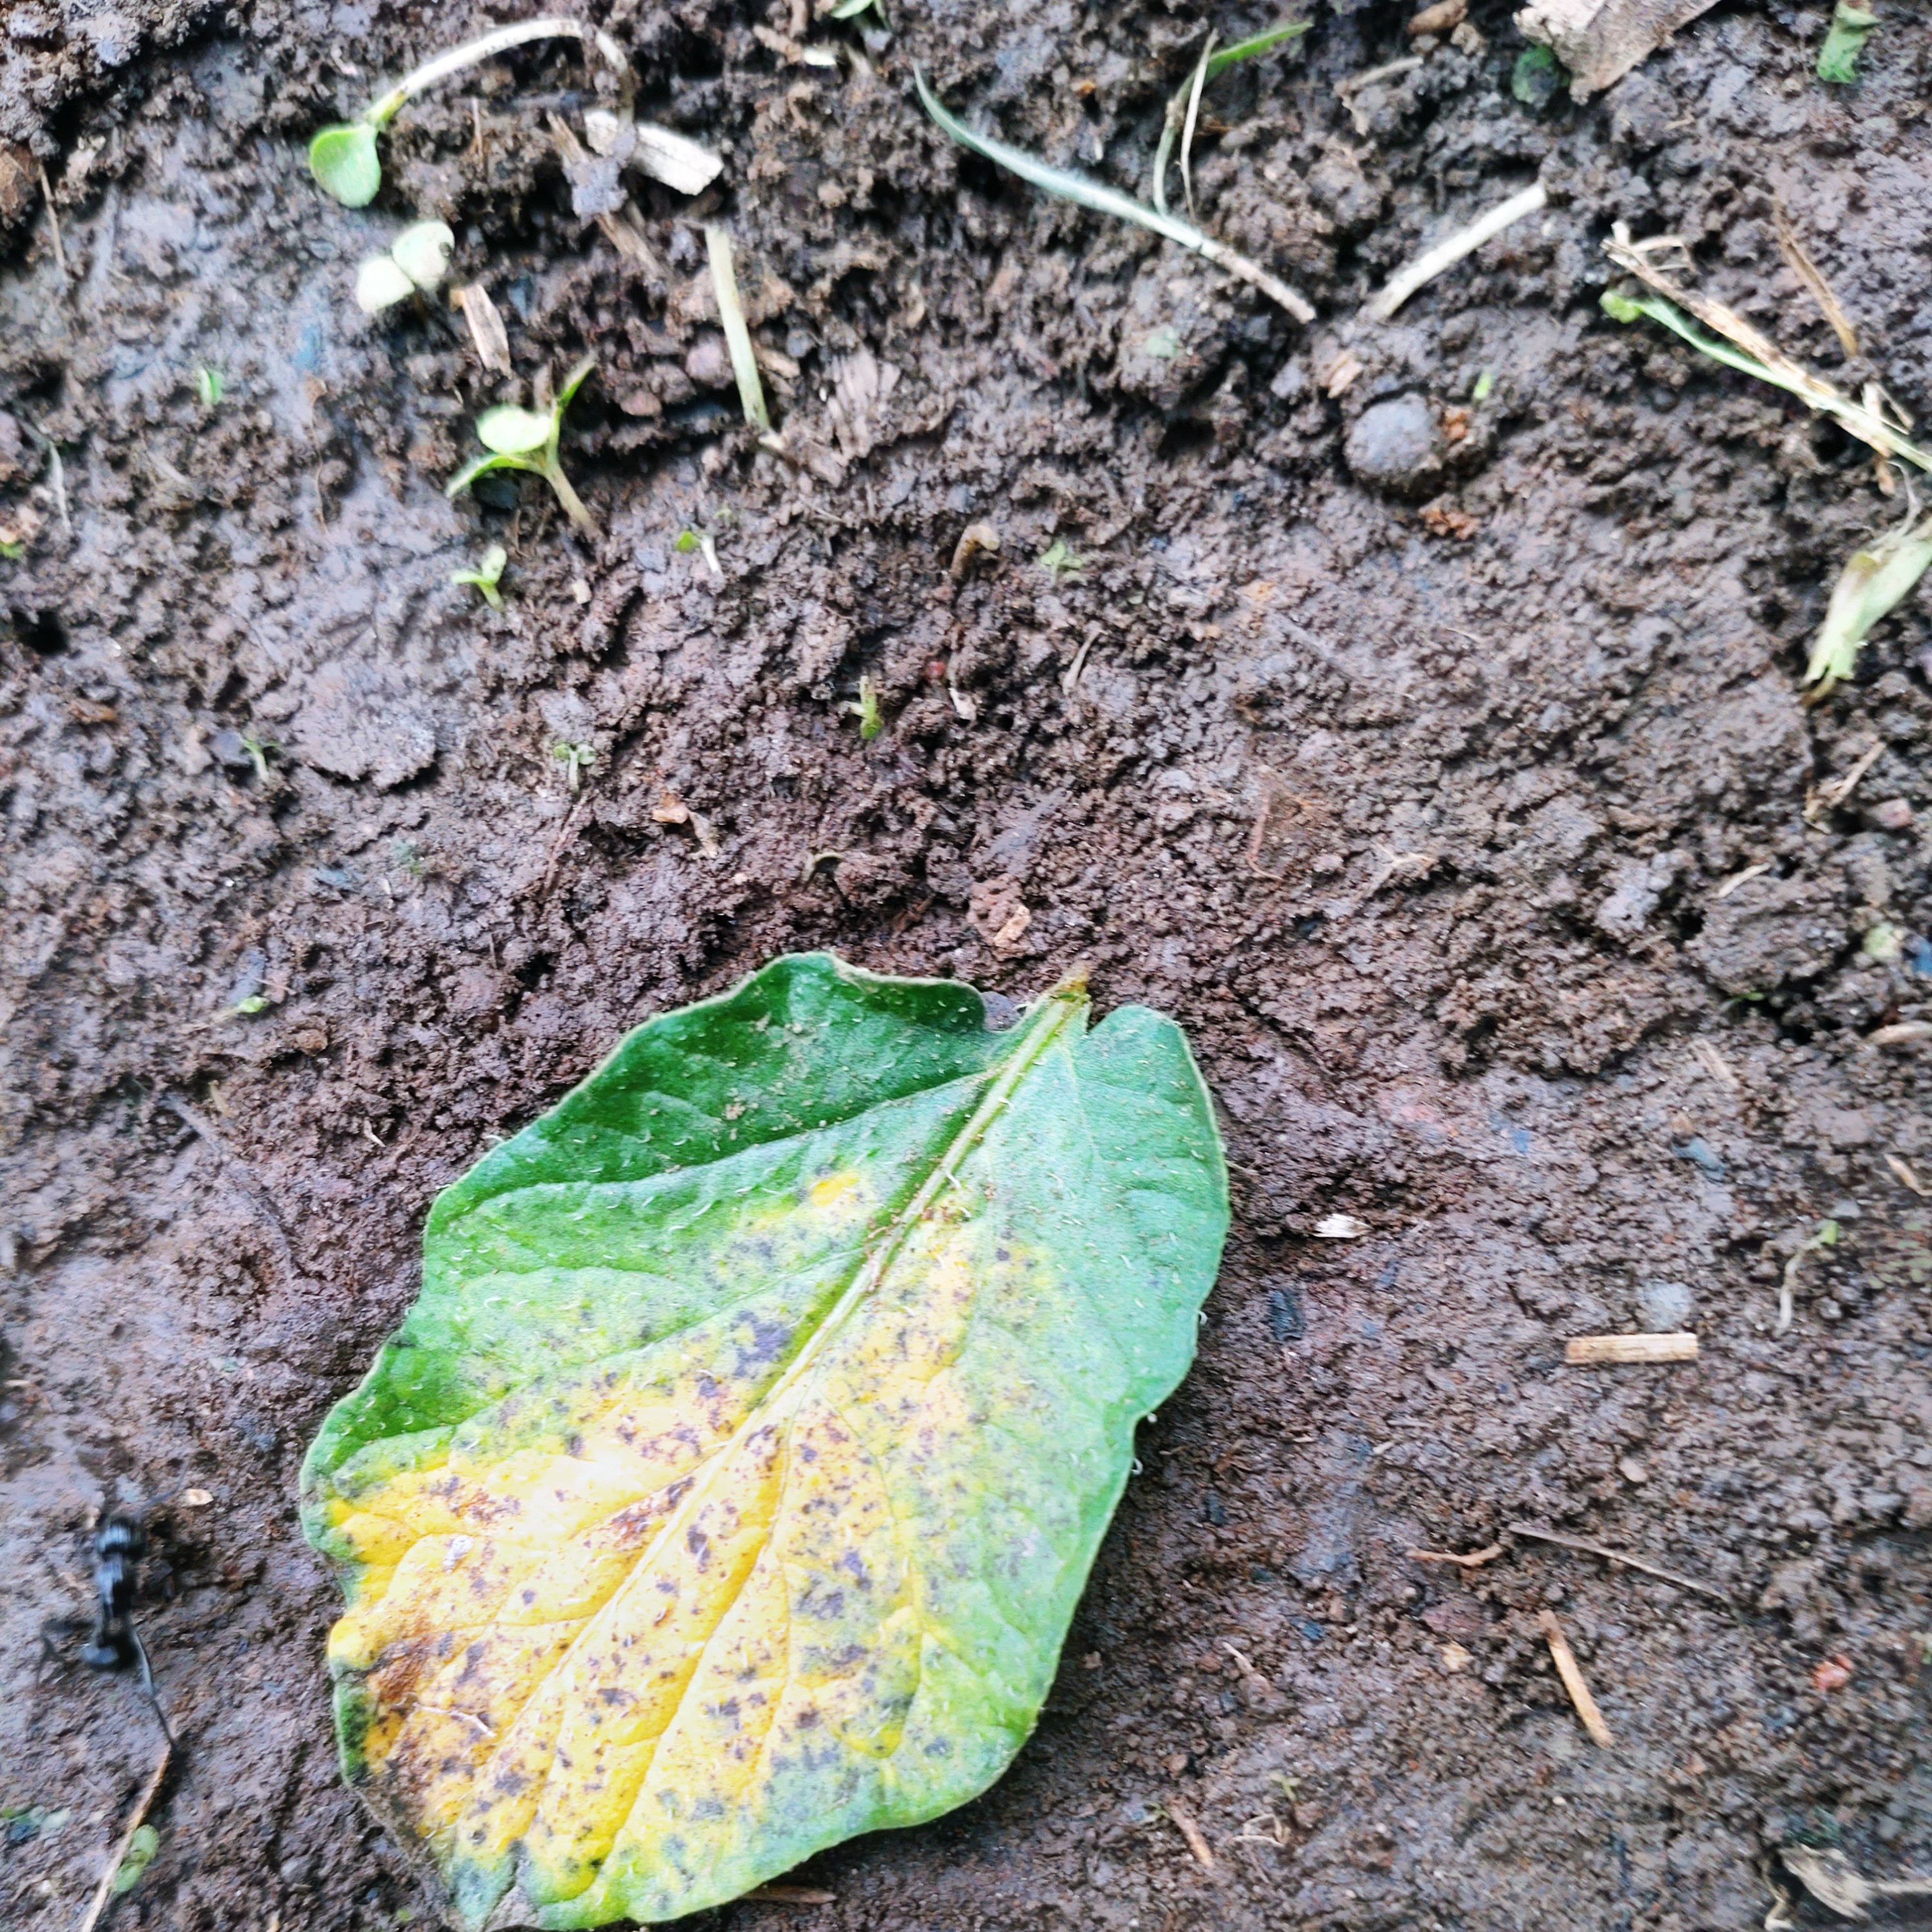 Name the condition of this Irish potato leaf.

late blight
